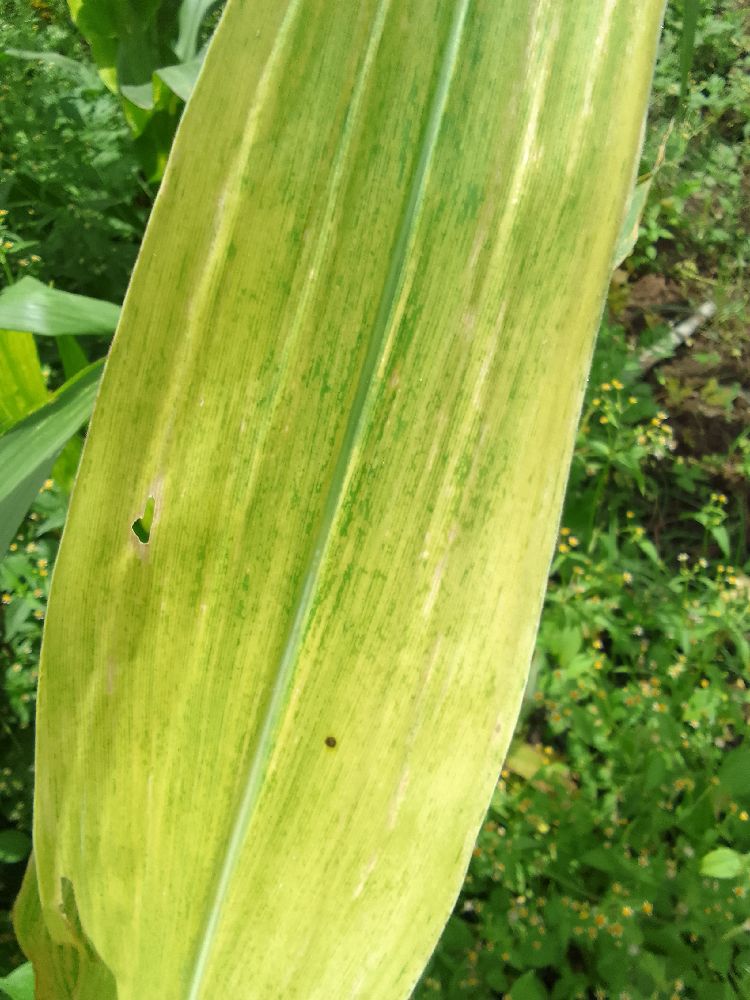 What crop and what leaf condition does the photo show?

maize, maize lethal necrosis
